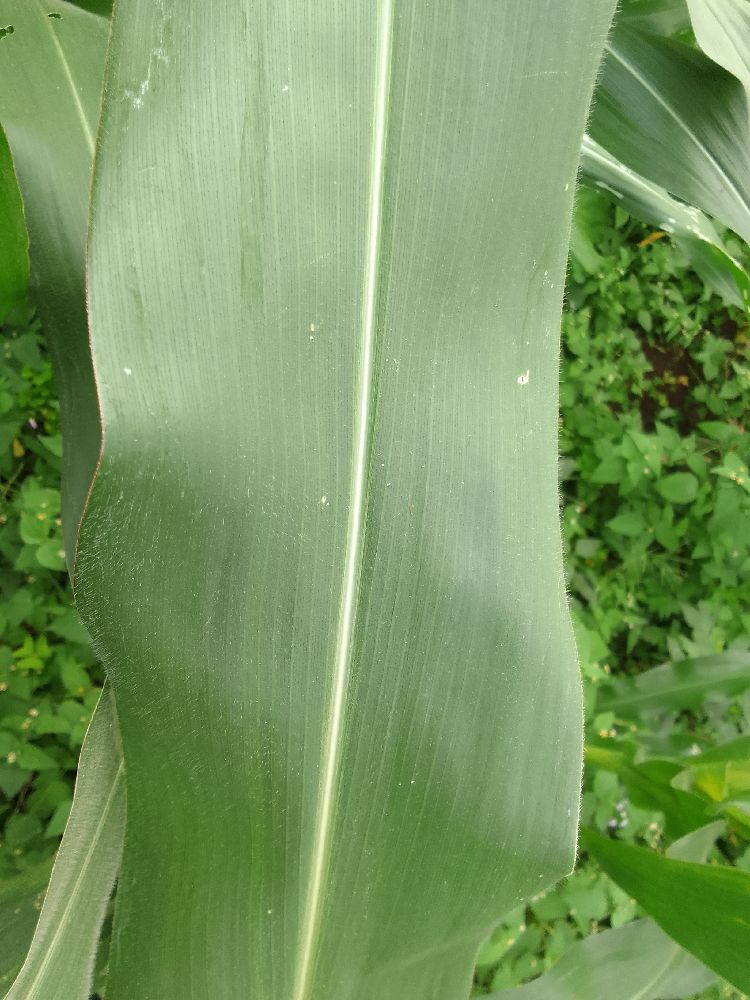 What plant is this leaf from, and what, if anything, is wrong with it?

maize, healthy
